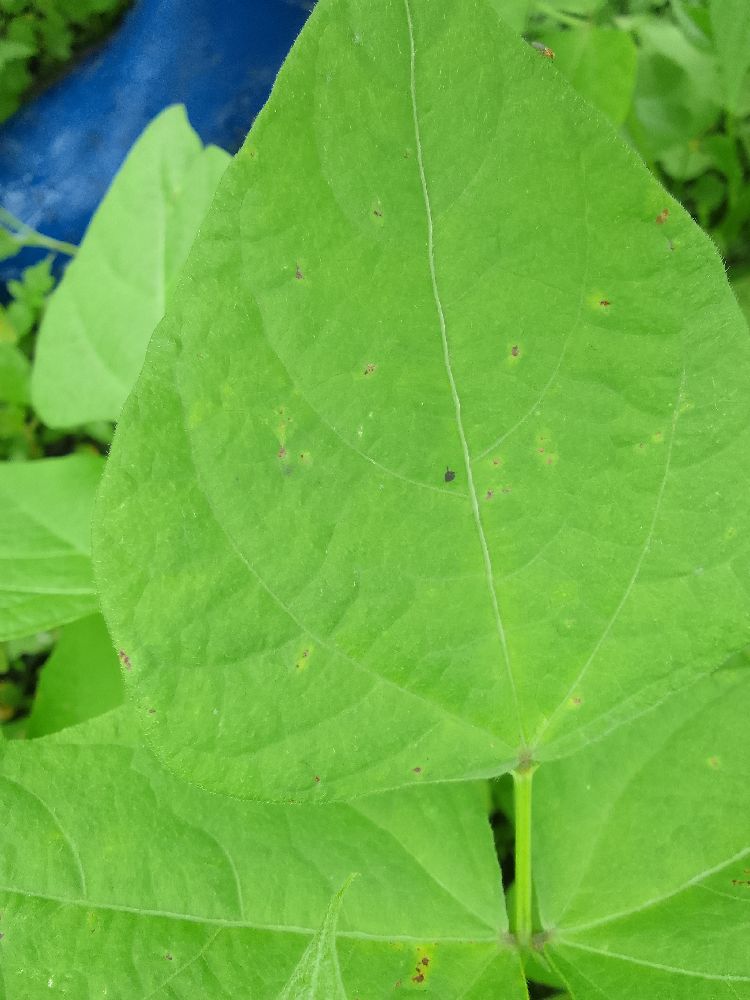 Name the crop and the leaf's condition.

common bean, healthy
